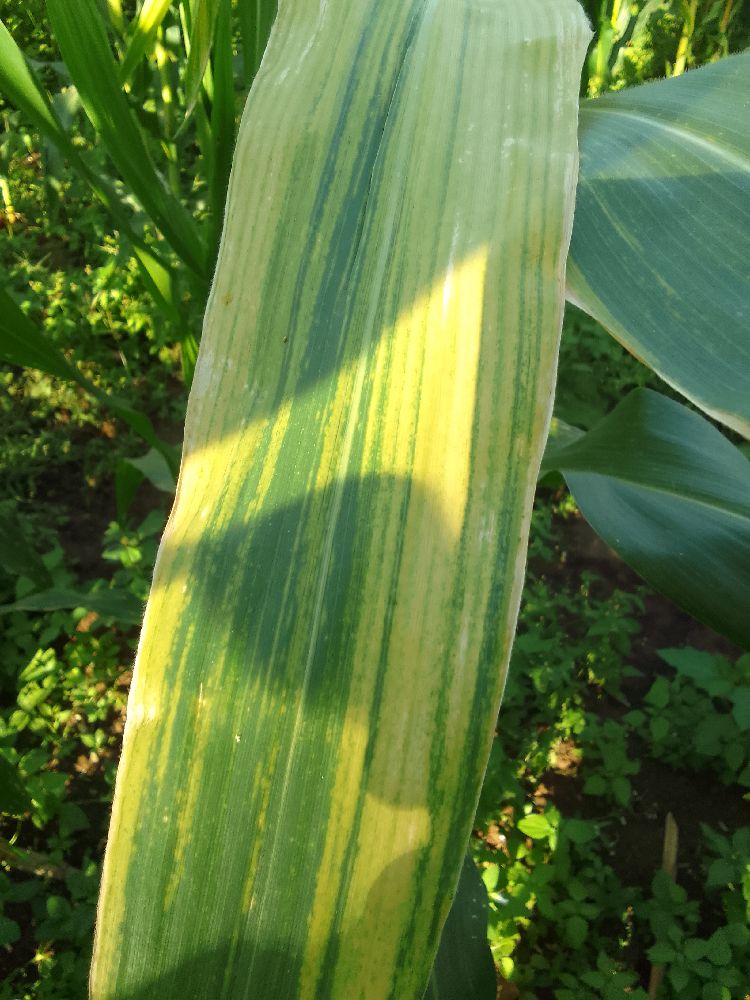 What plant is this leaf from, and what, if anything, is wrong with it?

maize, maize lethal necrosis
